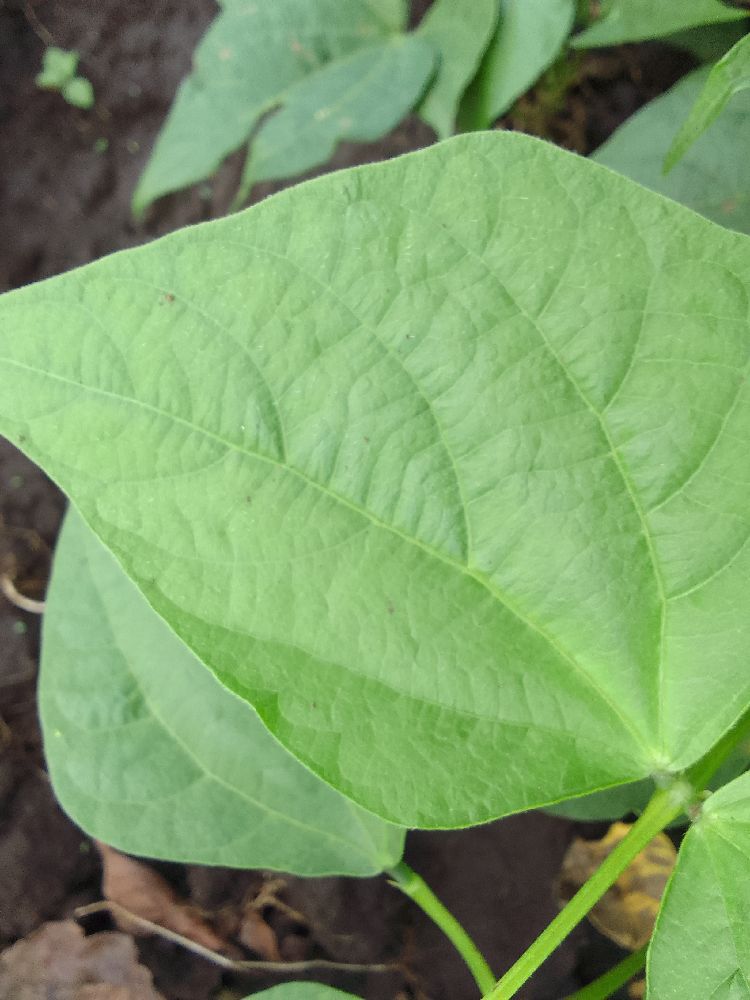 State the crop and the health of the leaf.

common bean, healthy
